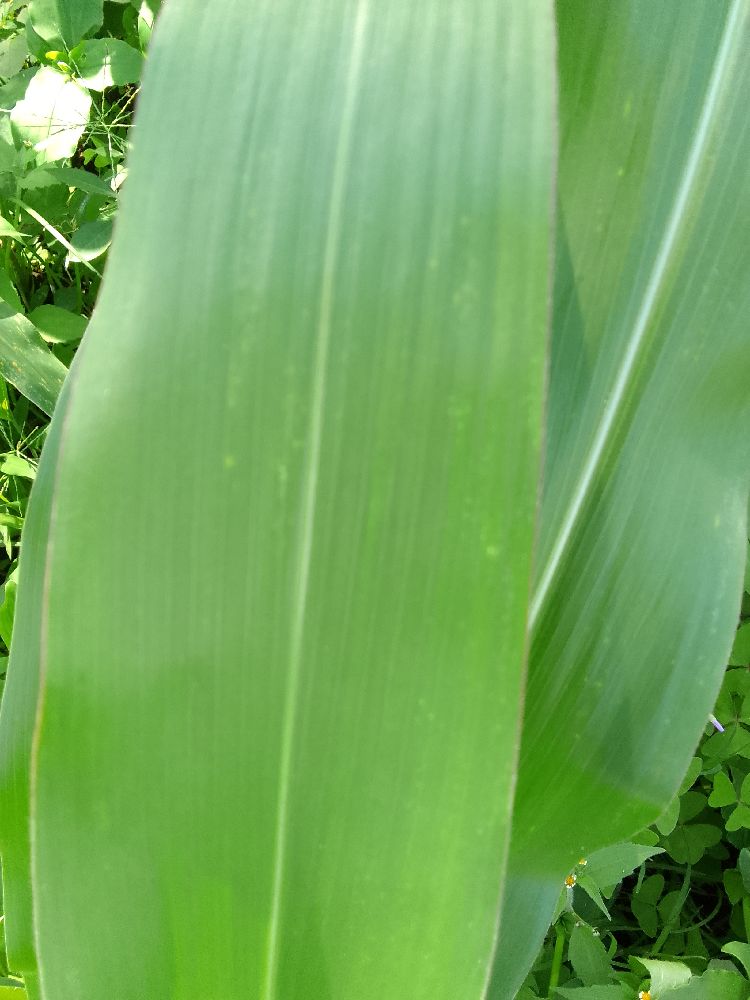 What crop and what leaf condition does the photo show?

maize, healthy
